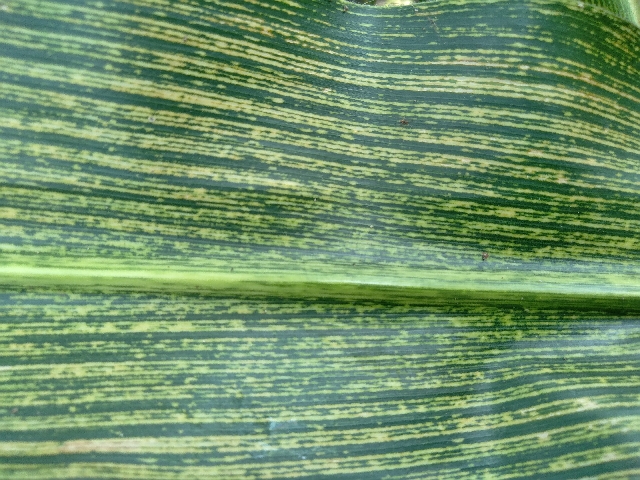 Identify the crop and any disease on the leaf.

maize, maize streak virus
